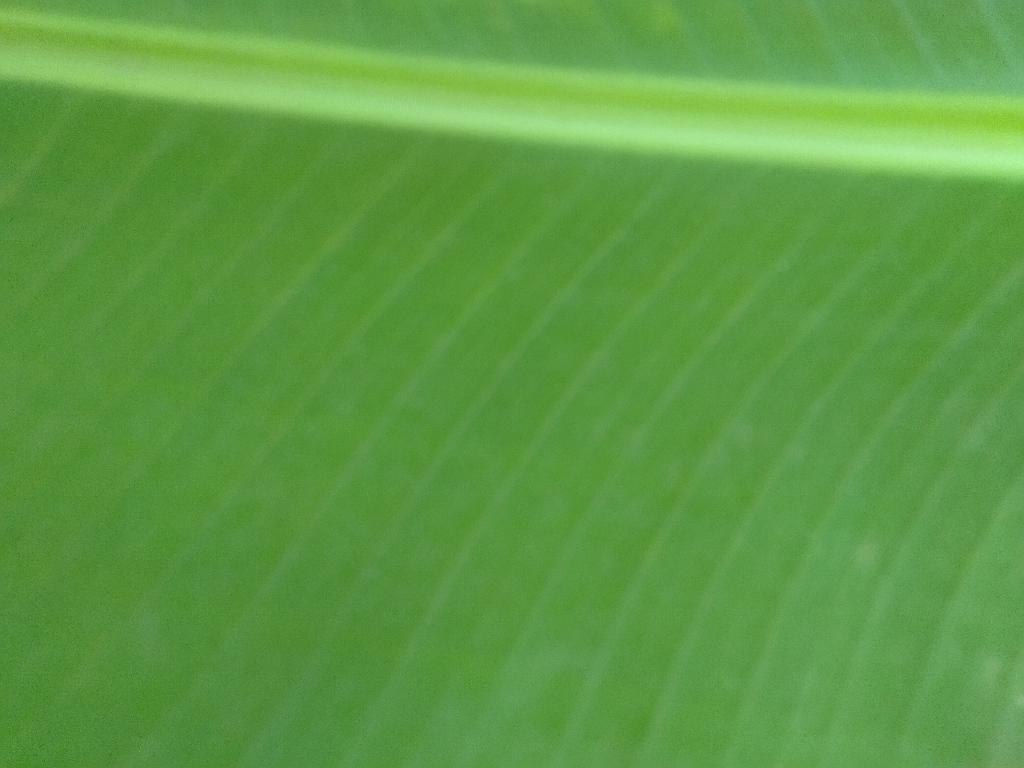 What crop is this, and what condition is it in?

banana, healthy
